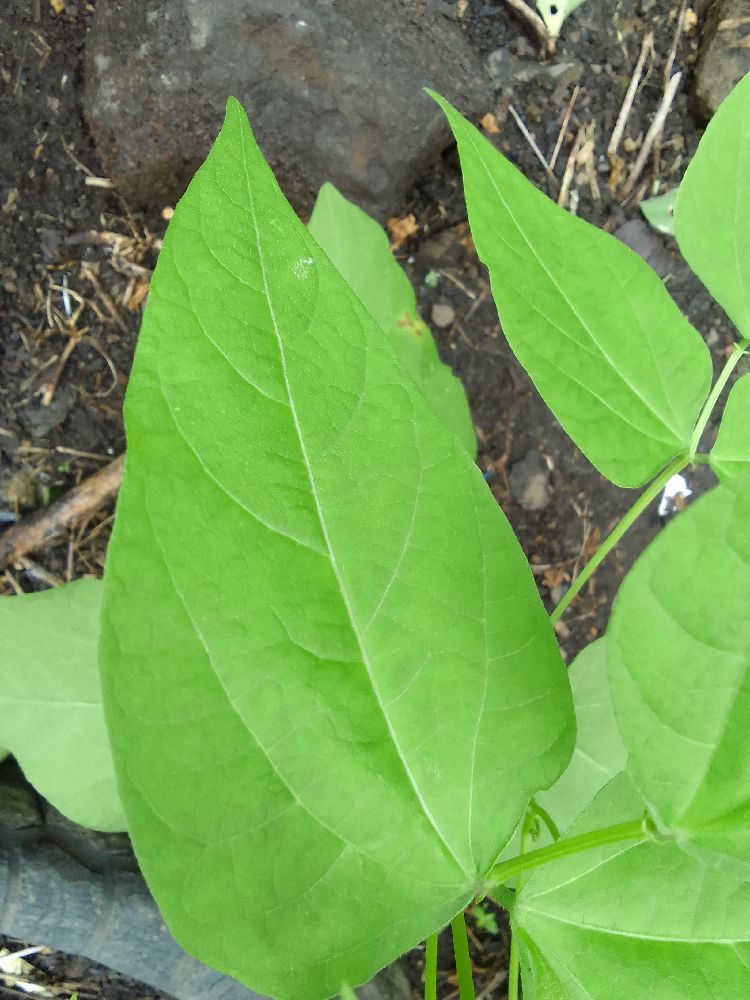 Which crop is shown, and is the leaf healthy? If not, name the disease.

common bean, healthy
